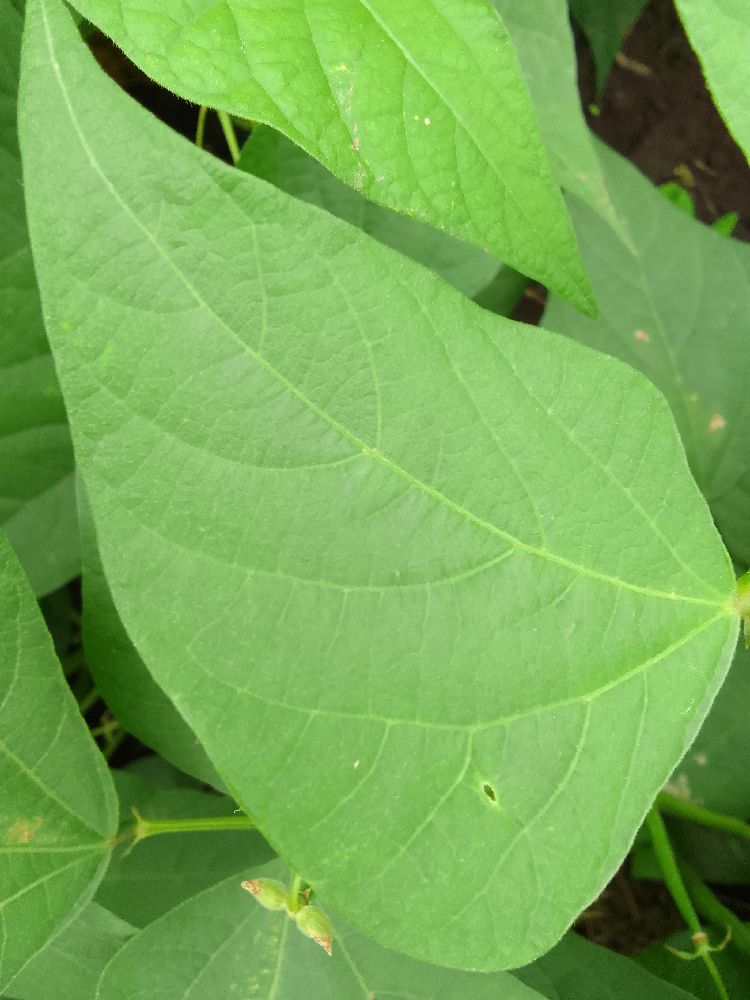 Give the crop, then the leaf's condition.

common bean, healthy
